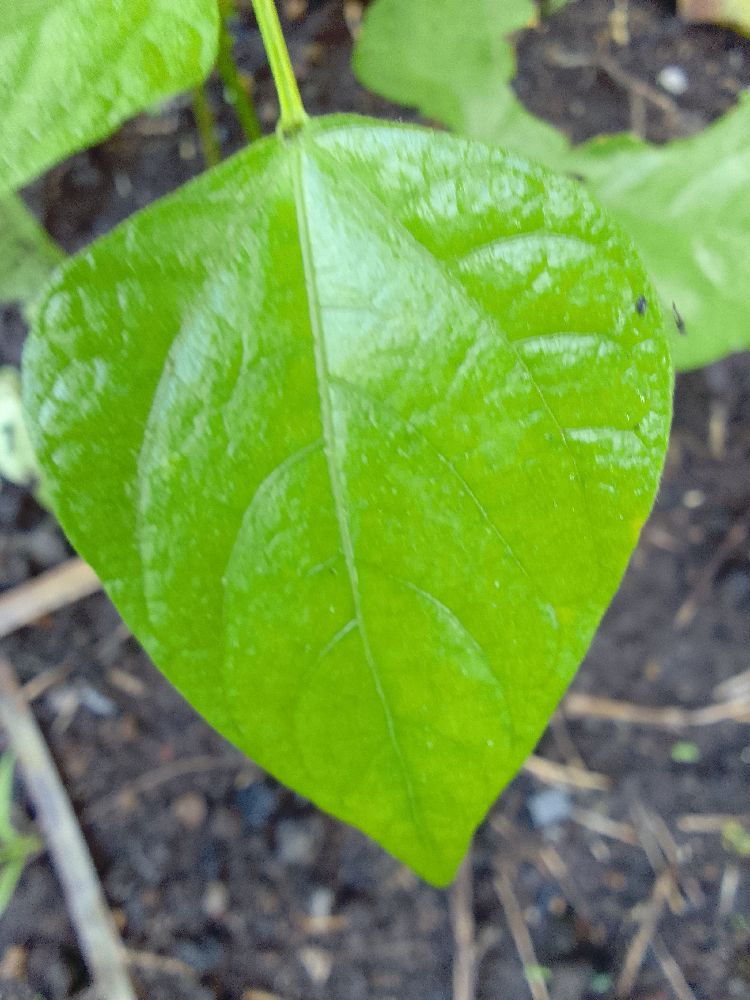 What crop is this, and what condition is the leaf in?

common bean, healthy
